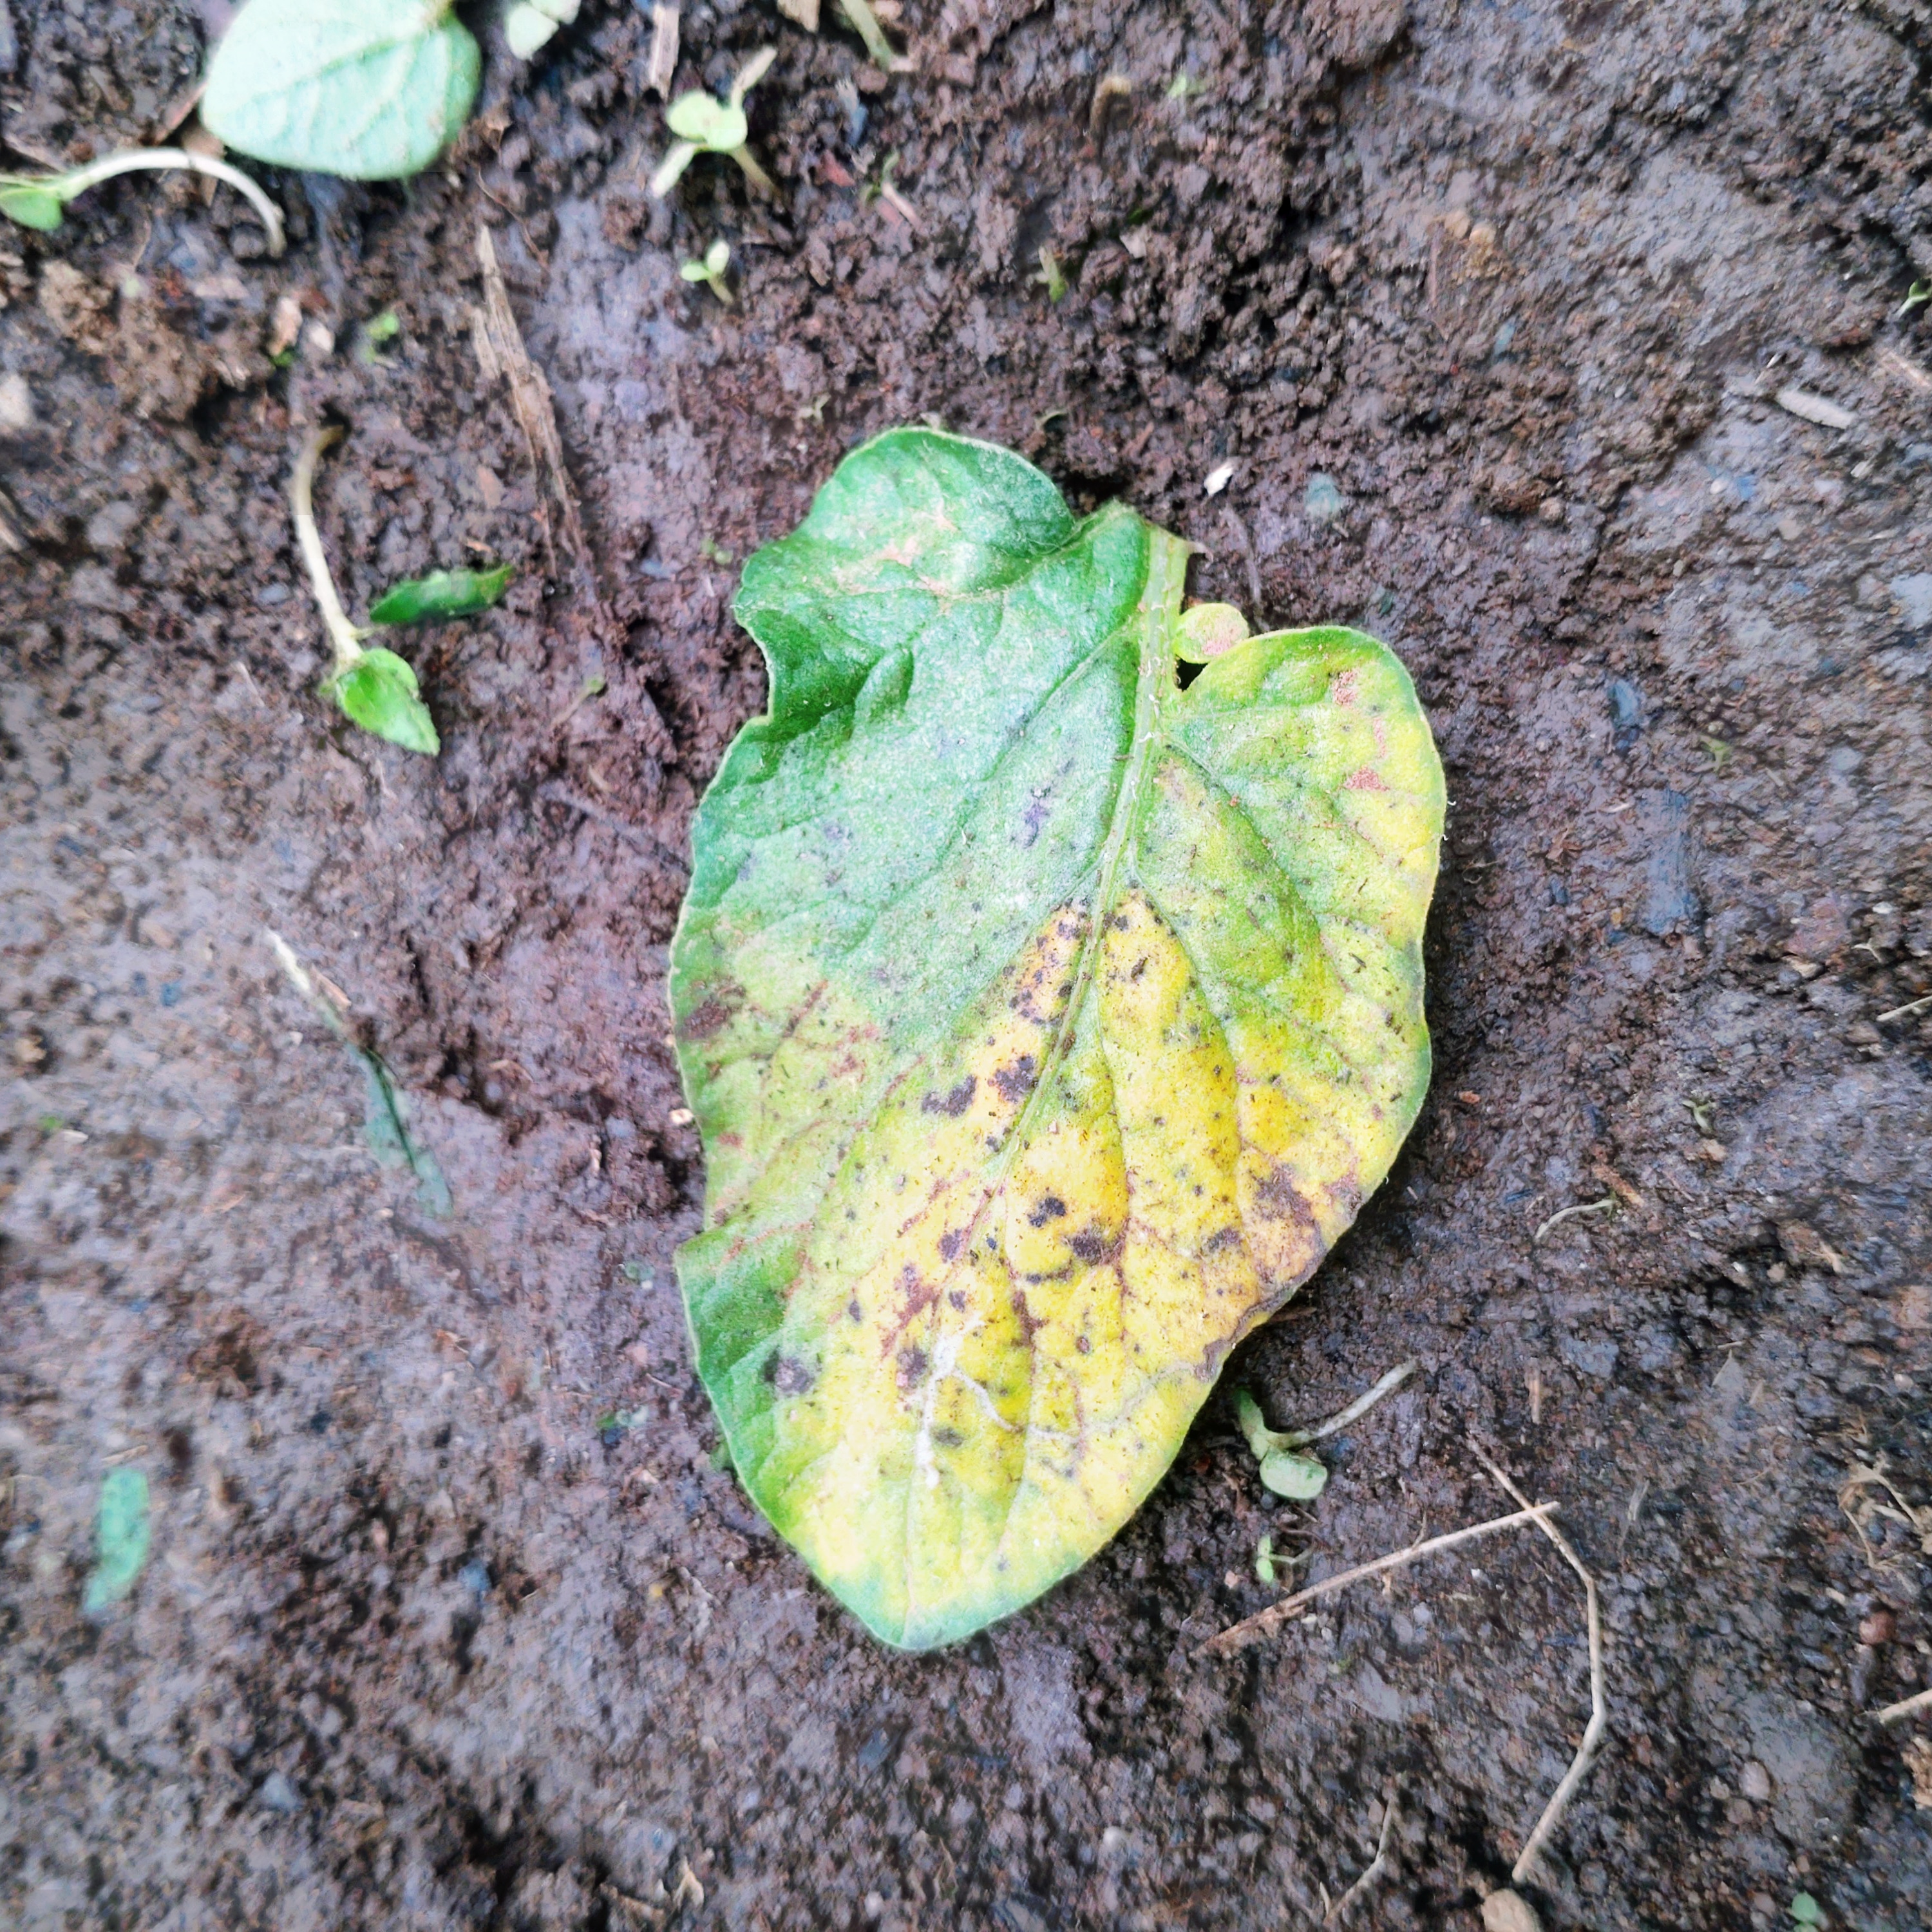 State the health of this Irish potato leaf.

late blight
